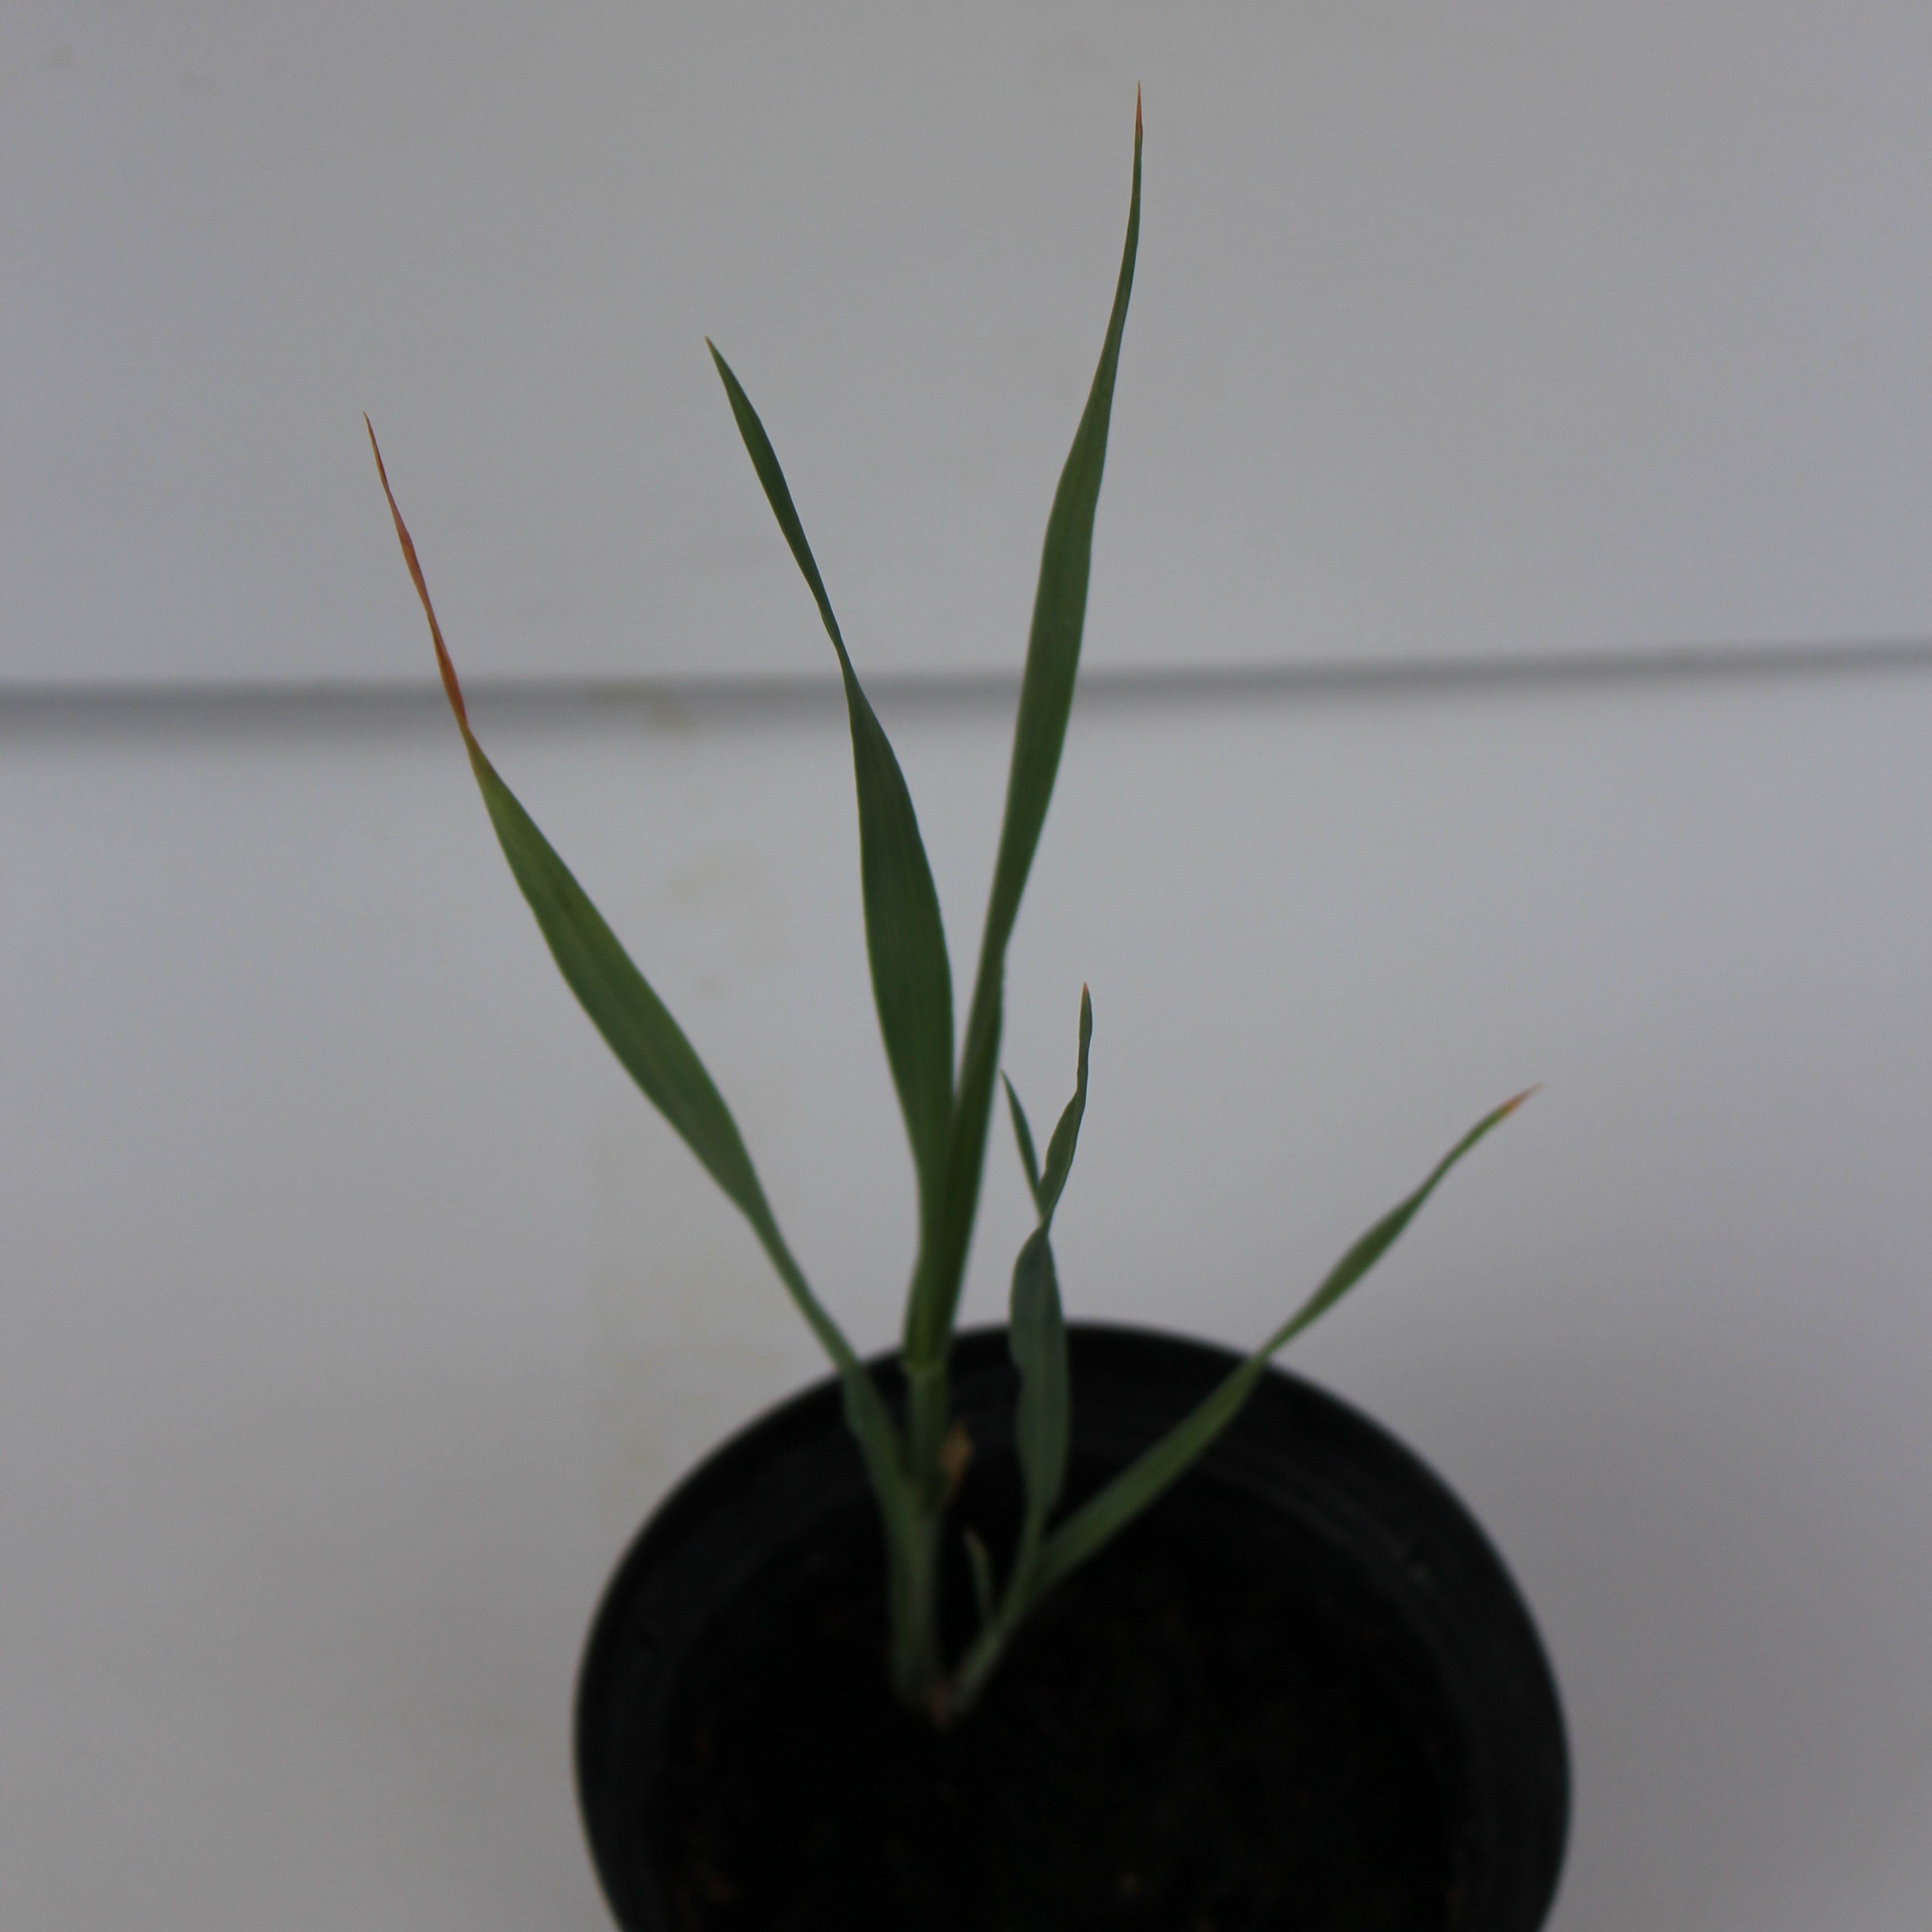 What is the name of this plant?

Avena sterilis
